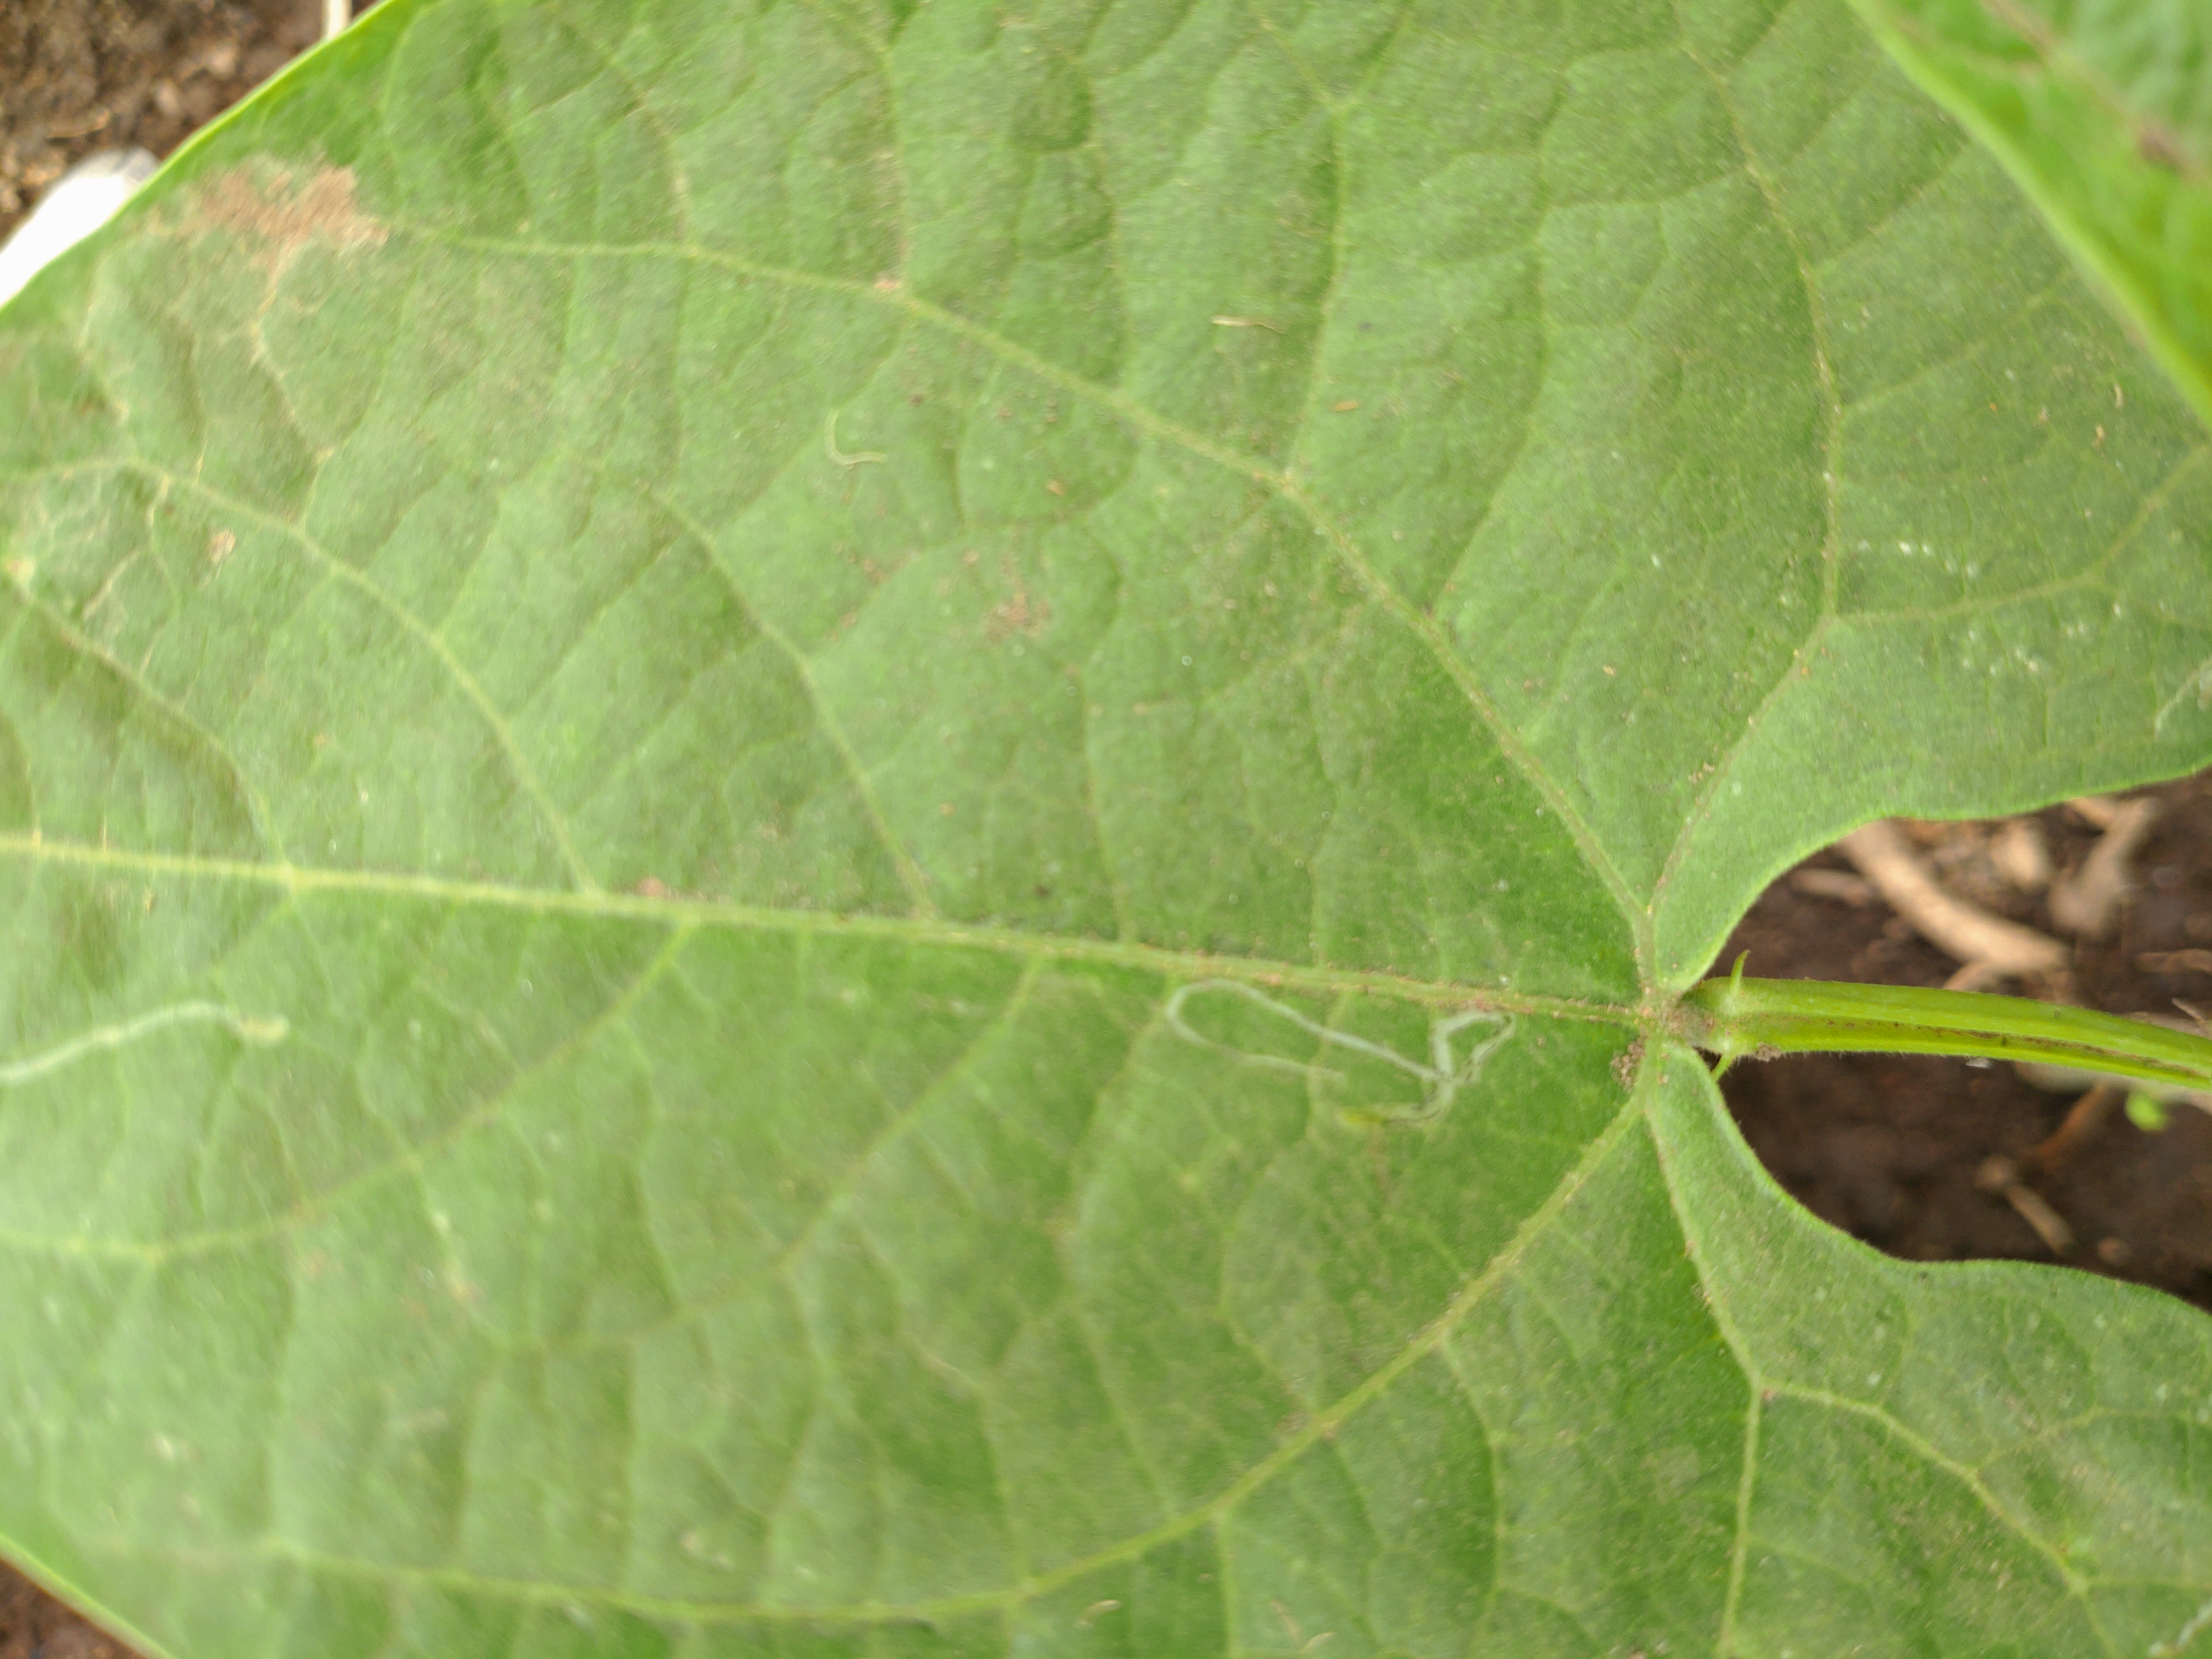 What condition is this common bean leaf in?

healthy
